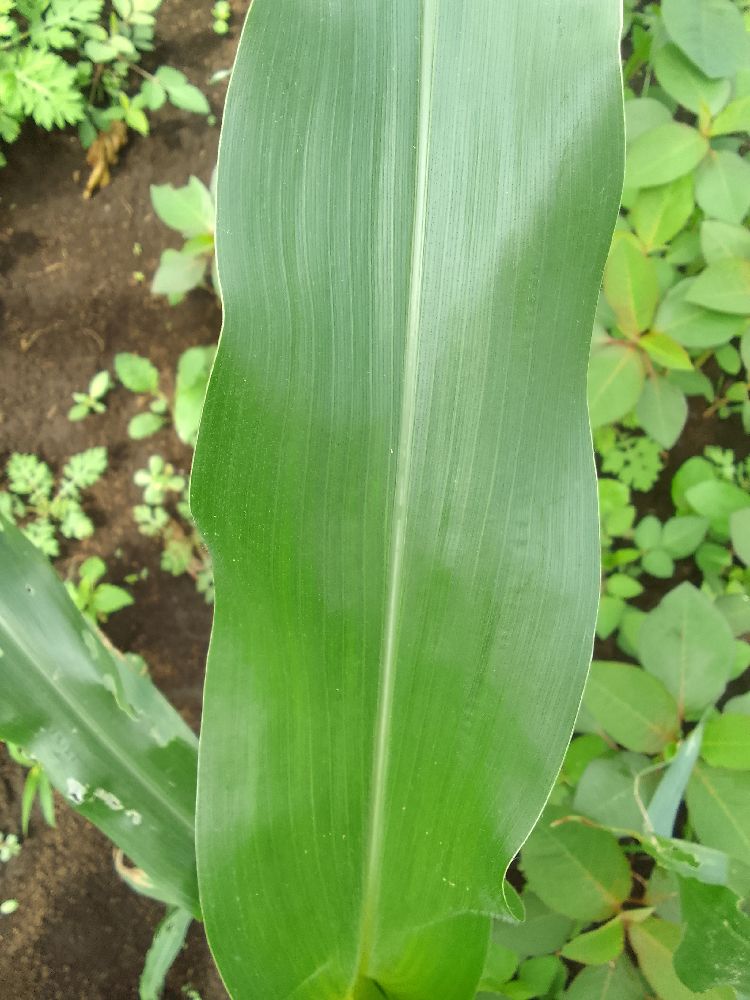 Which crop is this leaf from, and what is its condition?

maize, healthy
